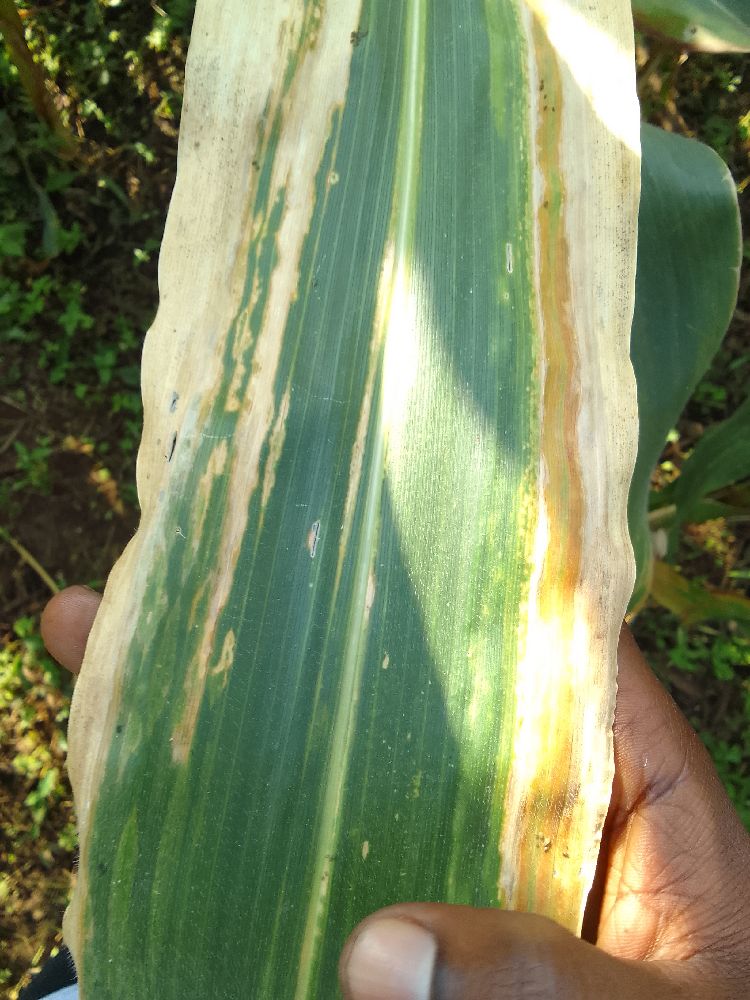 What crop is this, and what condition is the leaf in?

maize, maize lethal necrosis
